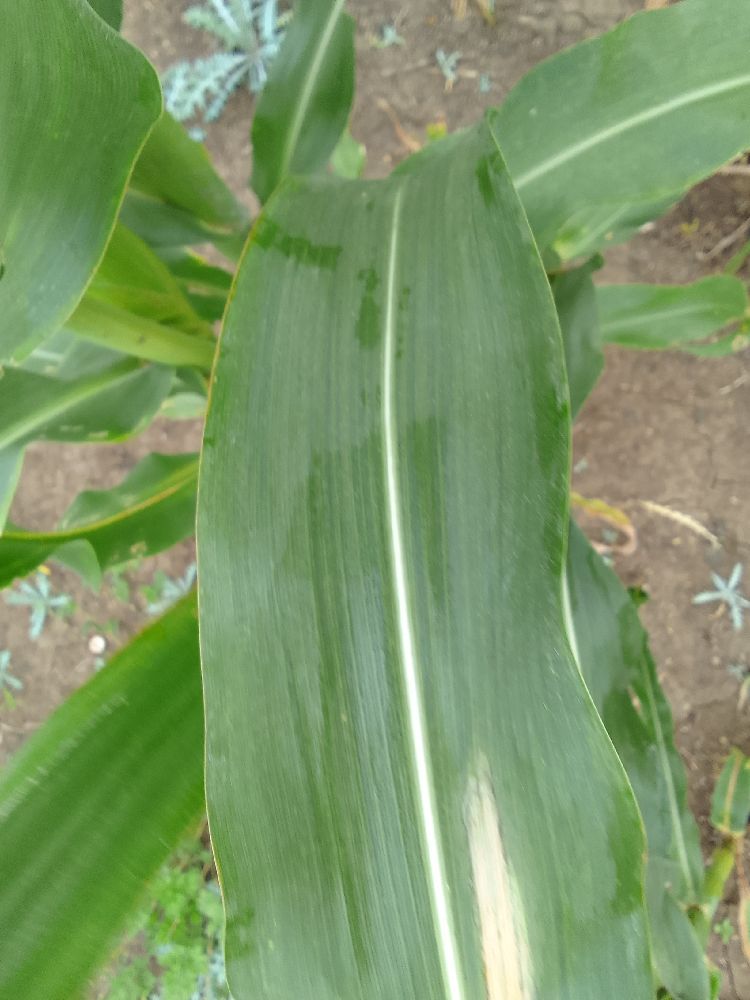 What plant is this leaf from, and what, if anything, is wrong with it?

maize, healthy
